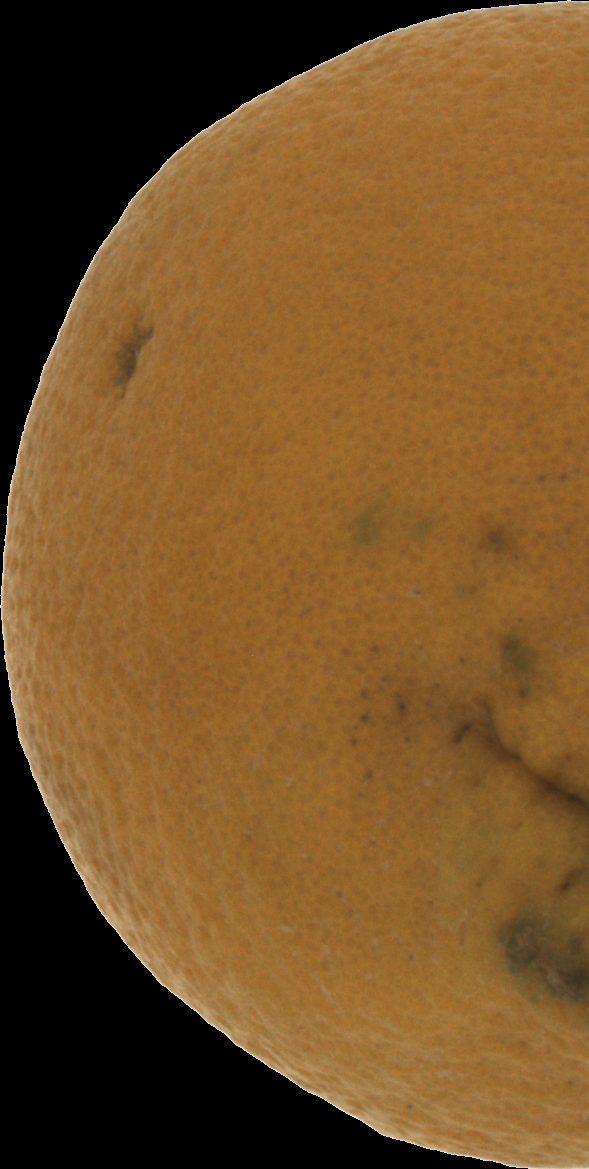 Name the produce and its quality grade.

orange, bad
